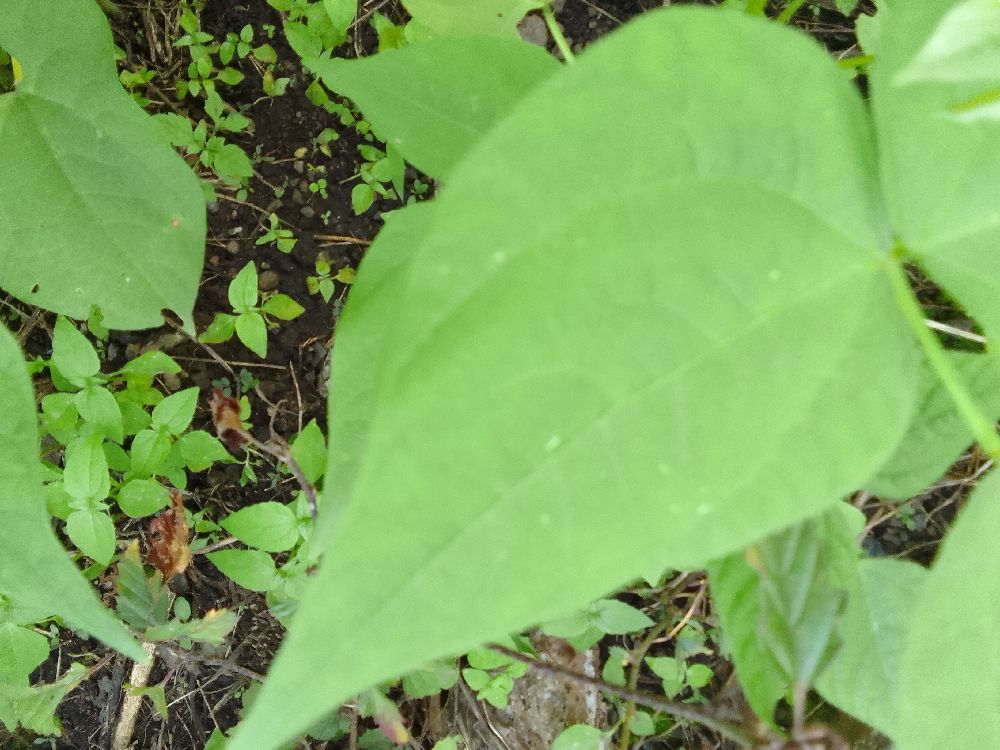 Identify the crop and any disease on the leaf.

common bean, healthy
